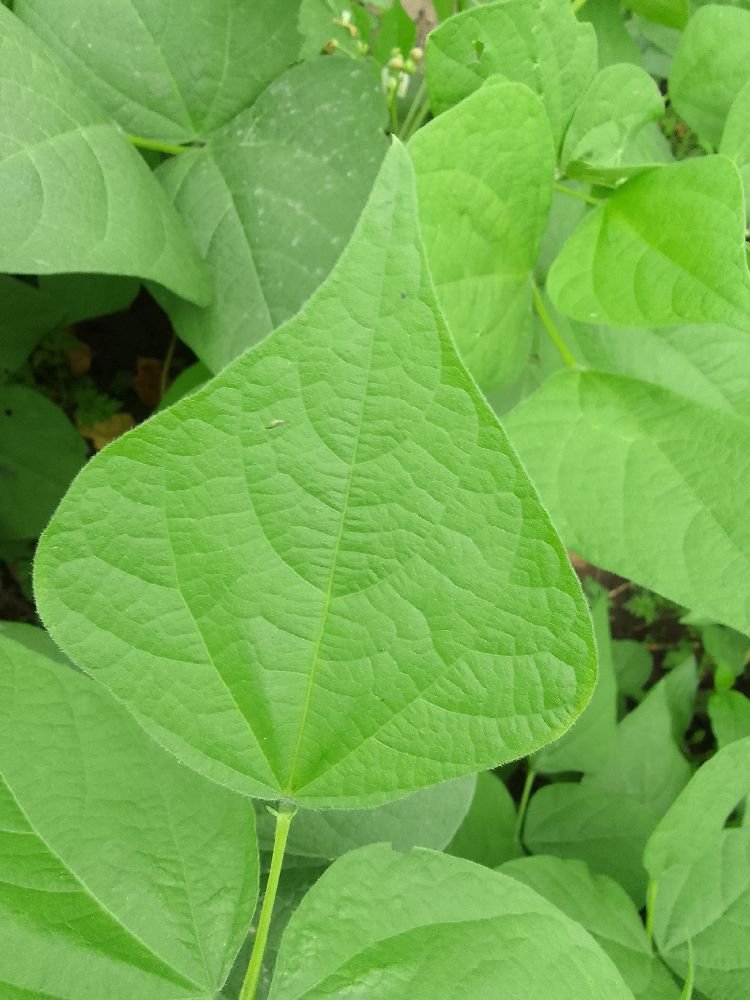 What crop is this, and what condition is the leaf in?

common bean, healthy
